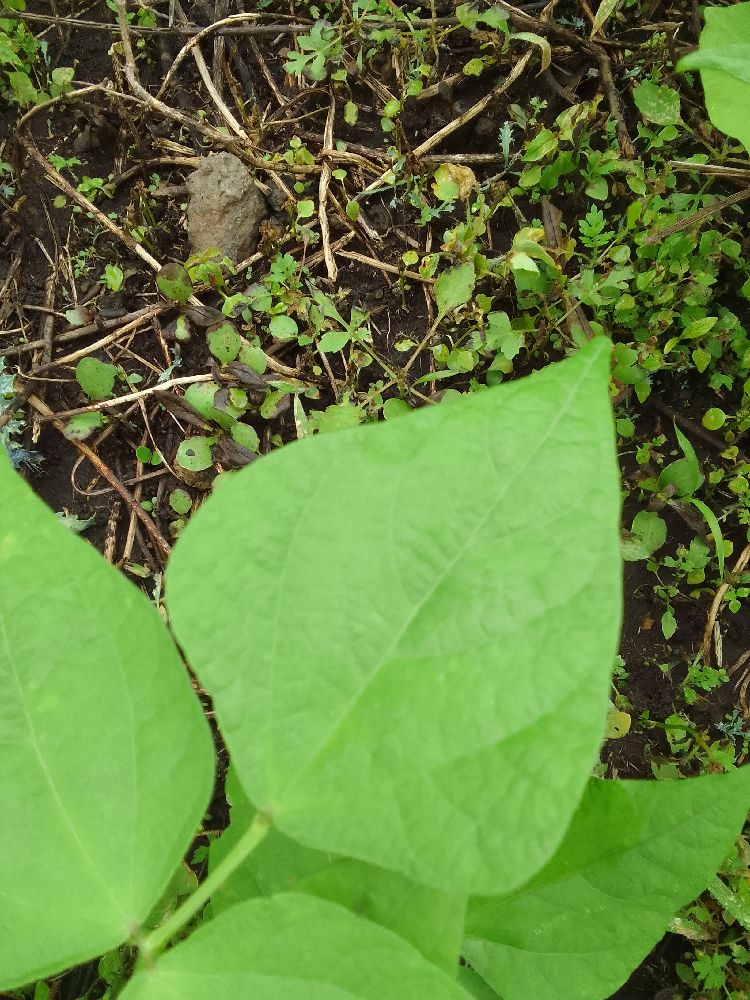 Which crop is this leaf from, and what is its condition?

common bean, healthy
